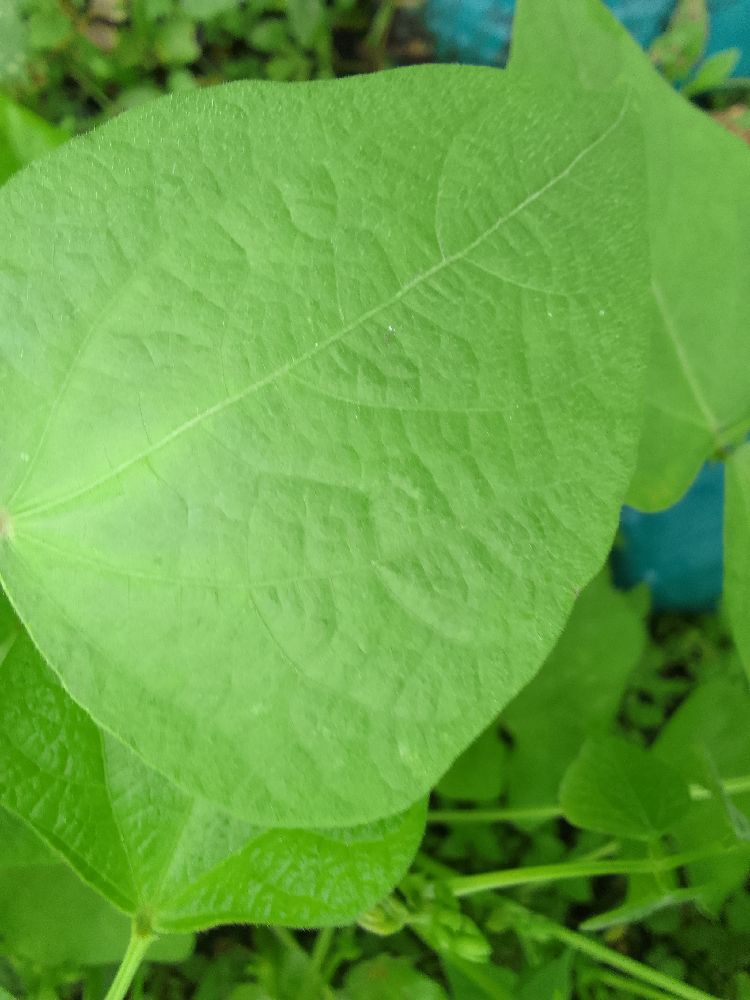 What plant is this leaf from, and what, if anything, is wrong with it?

common bean, healthy
